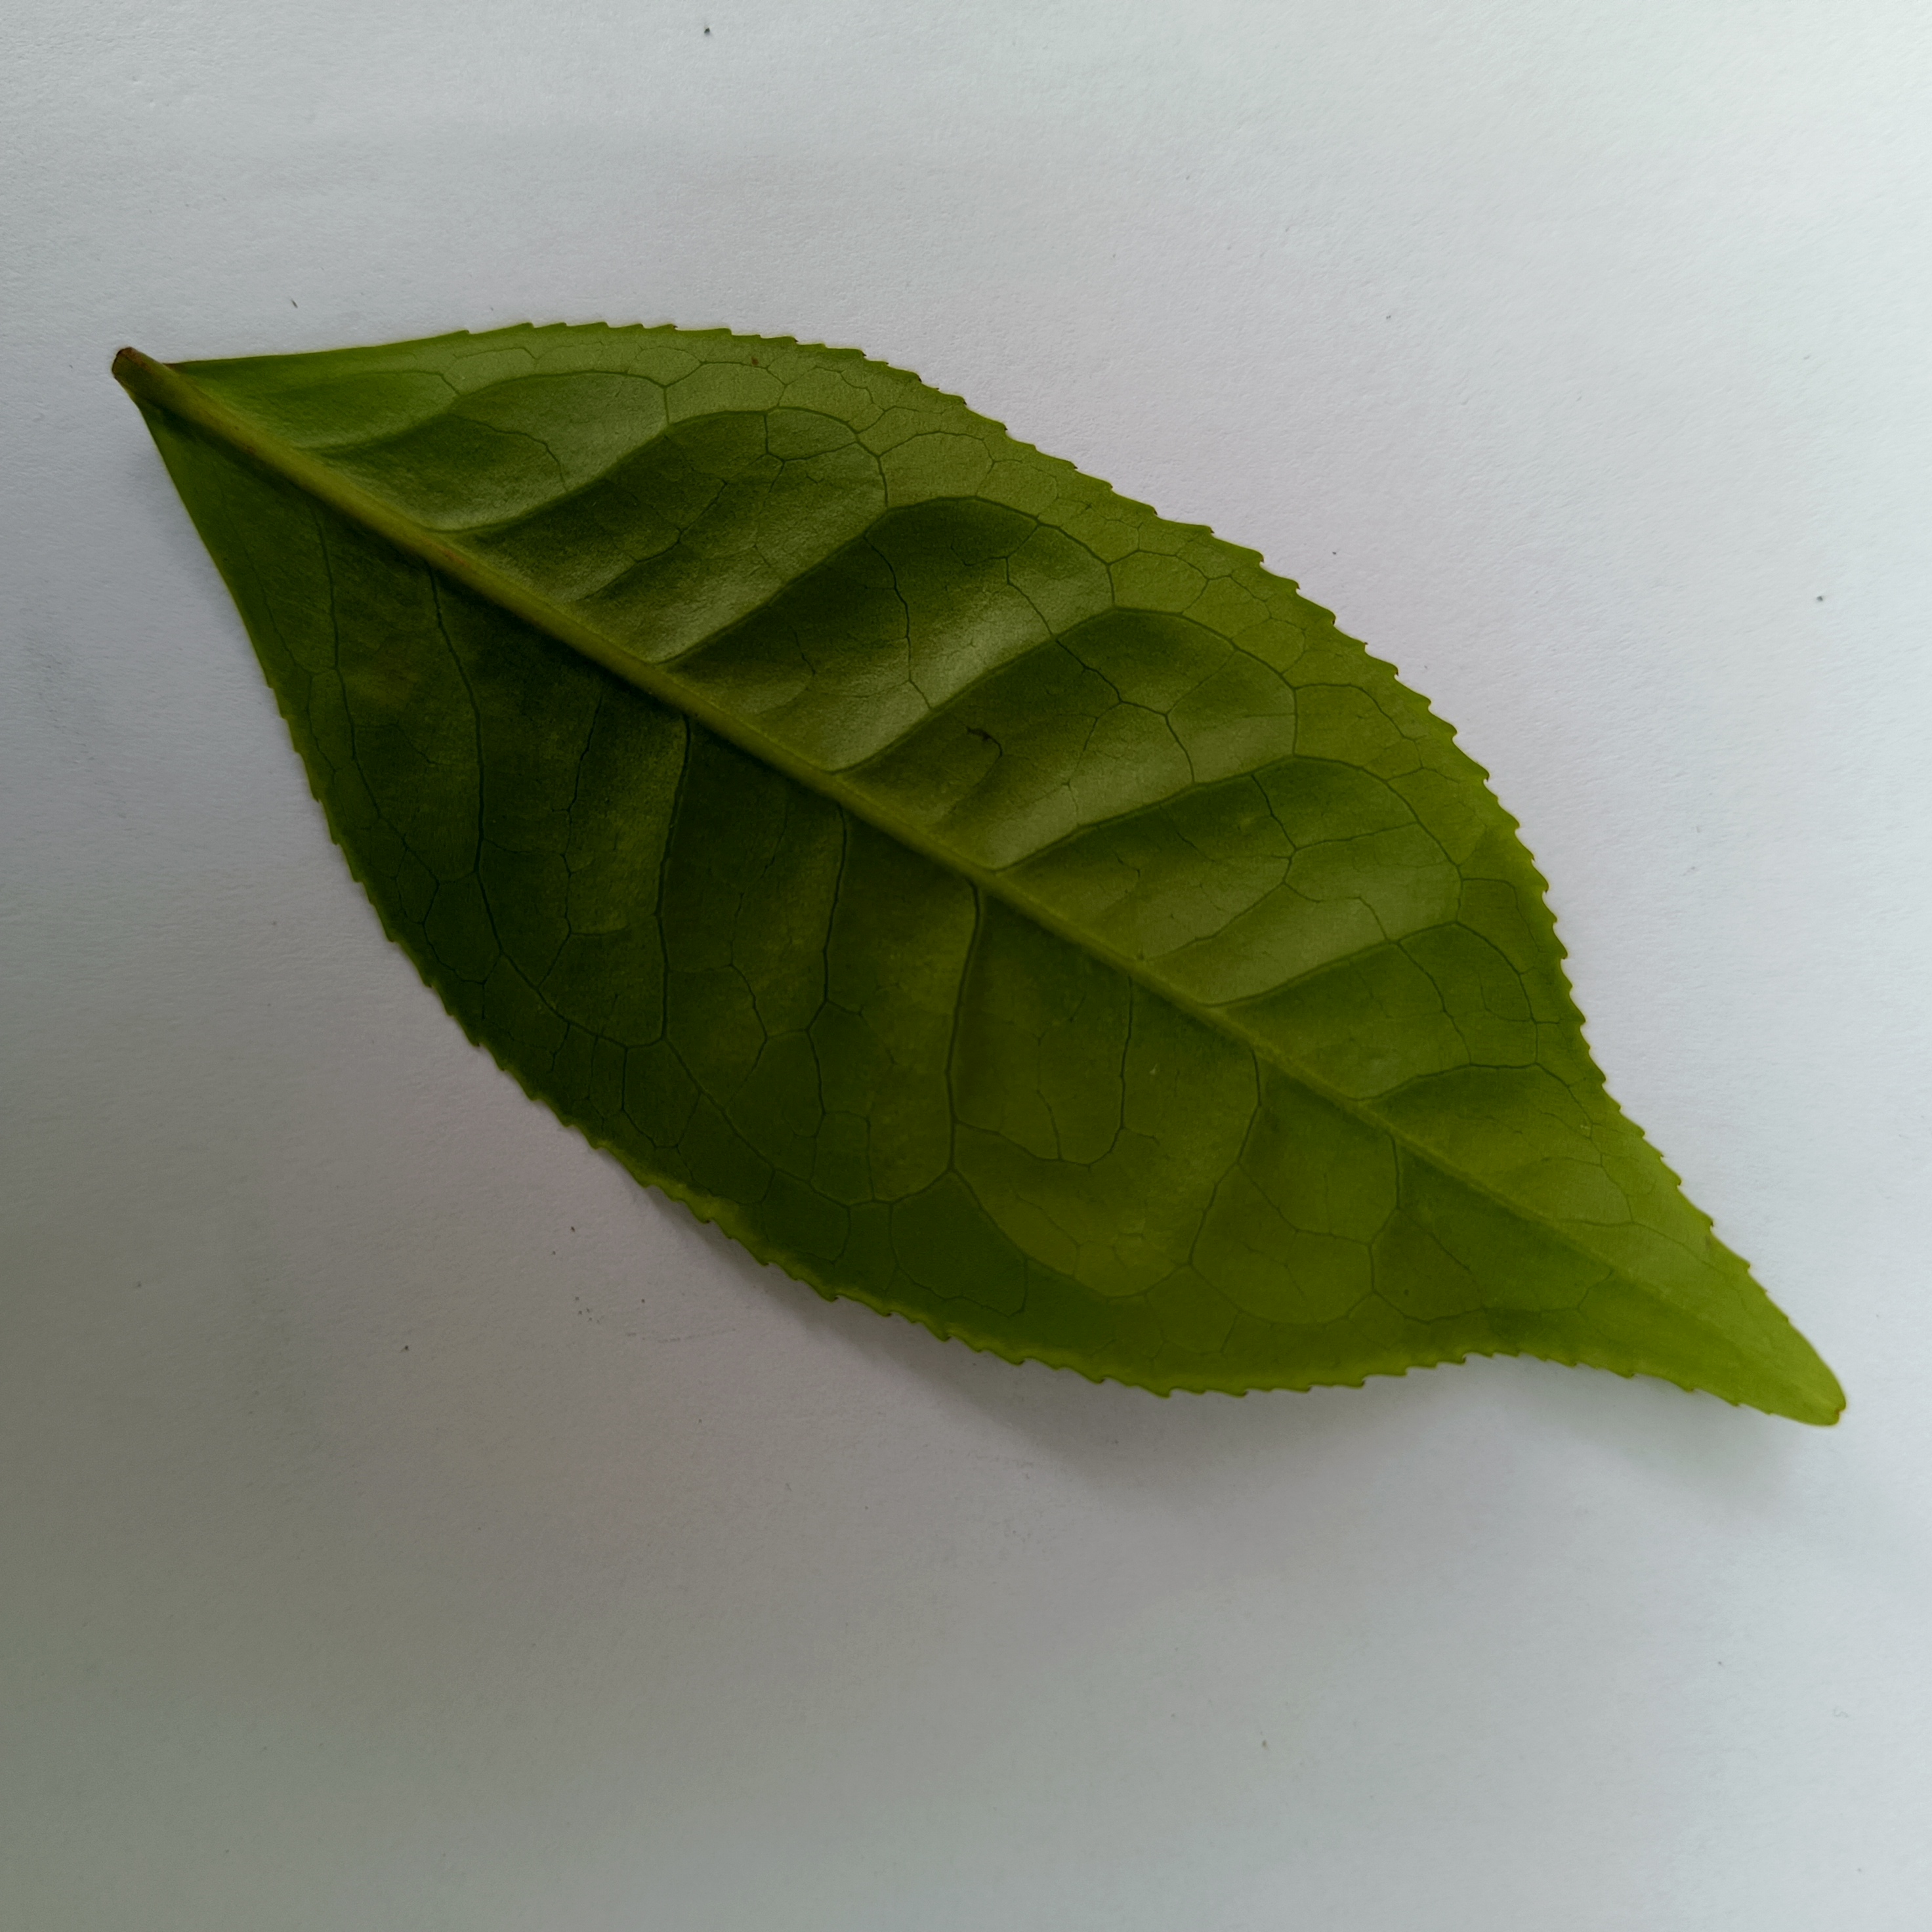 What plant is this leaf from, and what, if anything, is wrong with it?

tea, healthy
